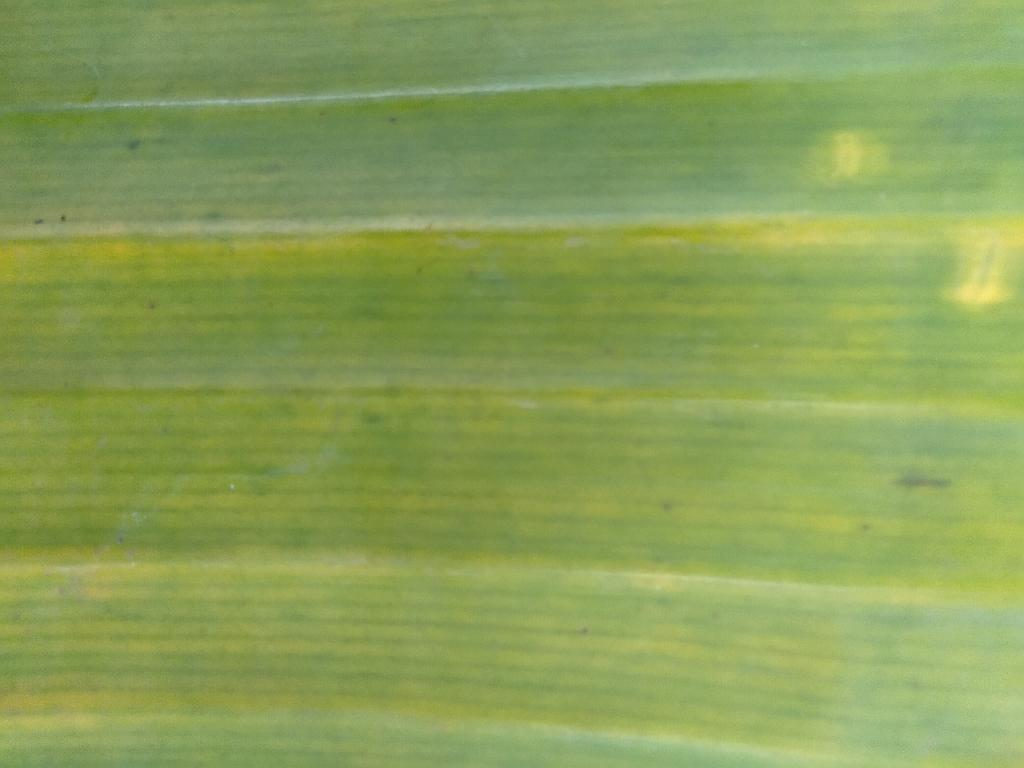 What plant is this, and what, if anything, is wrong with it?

banana, fusarium wilt race 1
